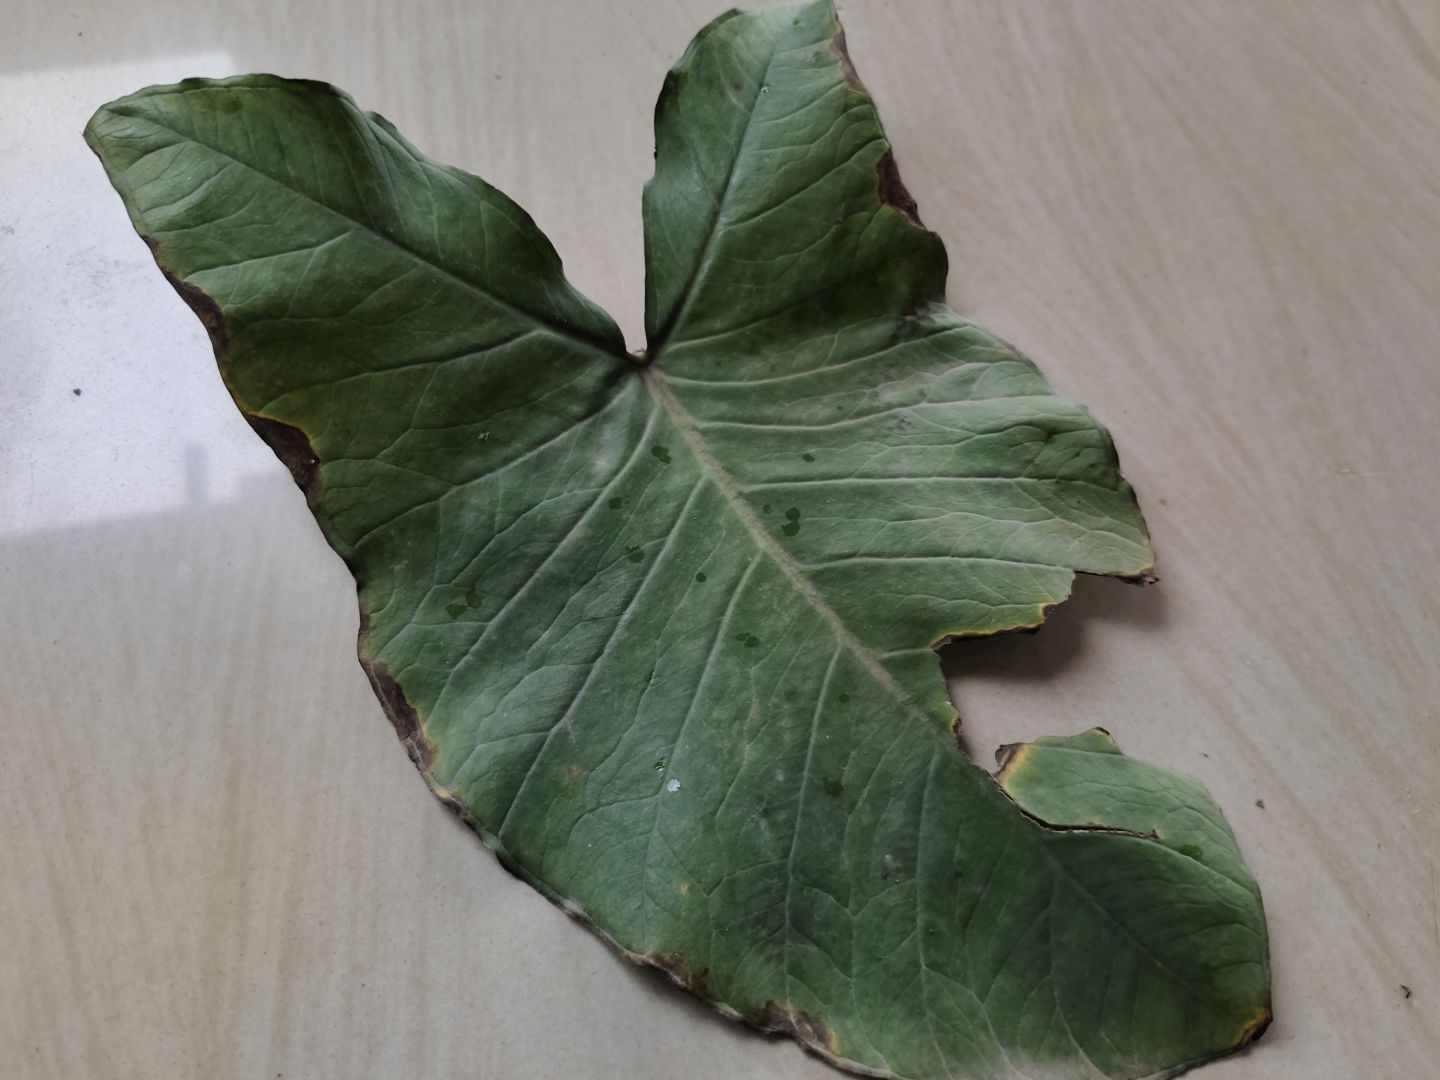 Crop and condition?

taro, leaf blight
